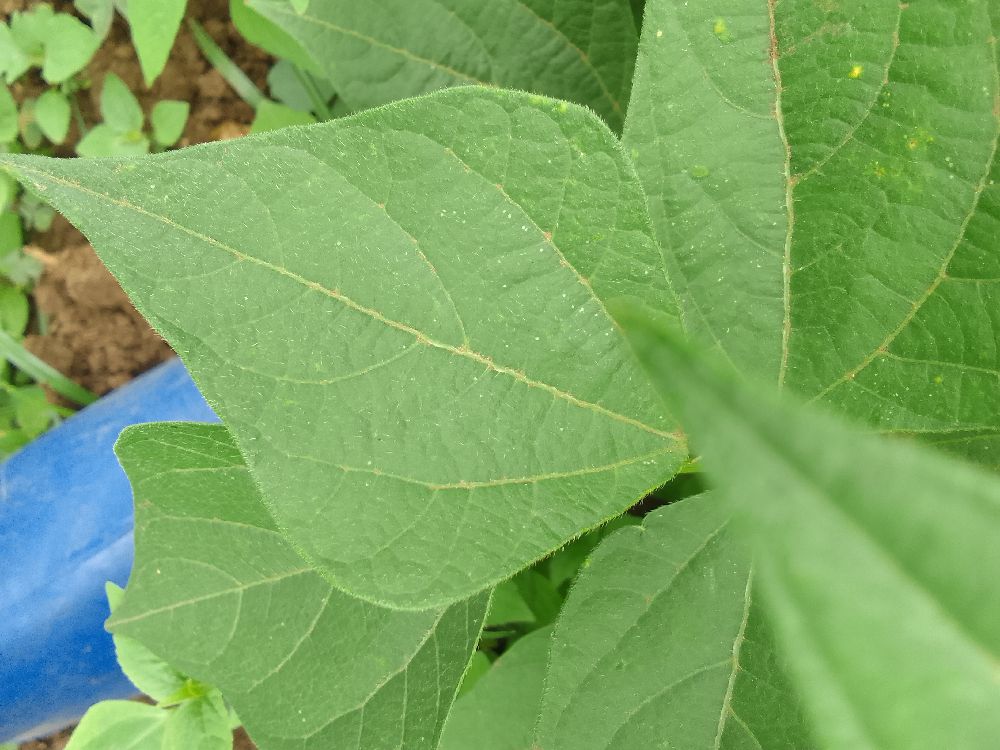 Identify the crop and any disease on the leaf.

common bean, healthy
